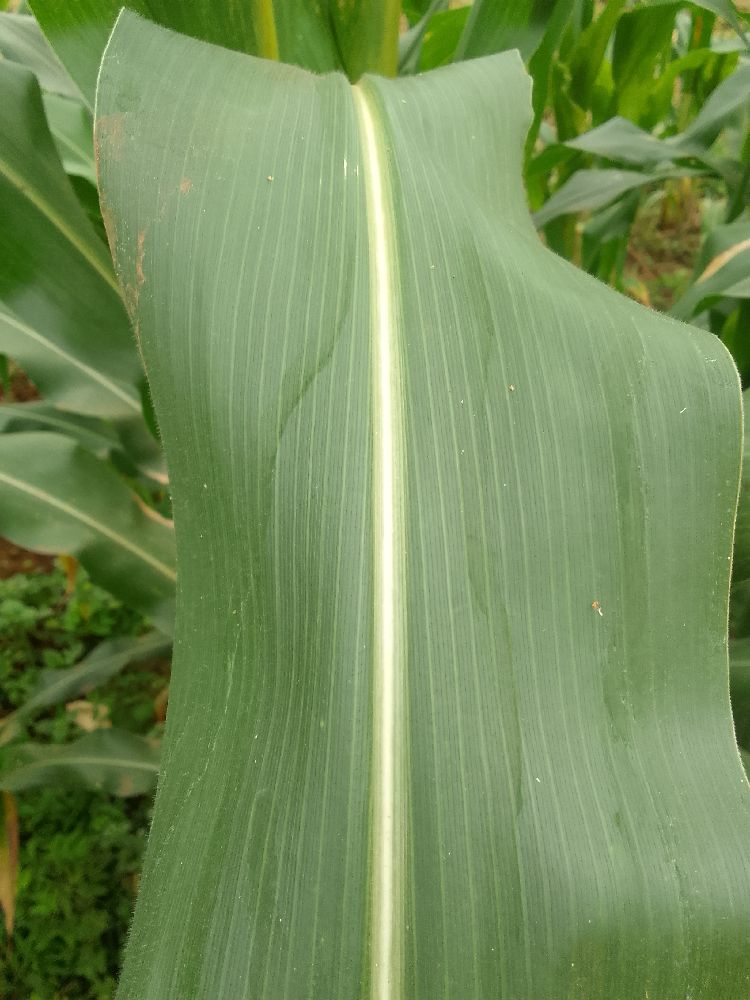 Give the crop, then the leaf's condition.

maize, healthy
